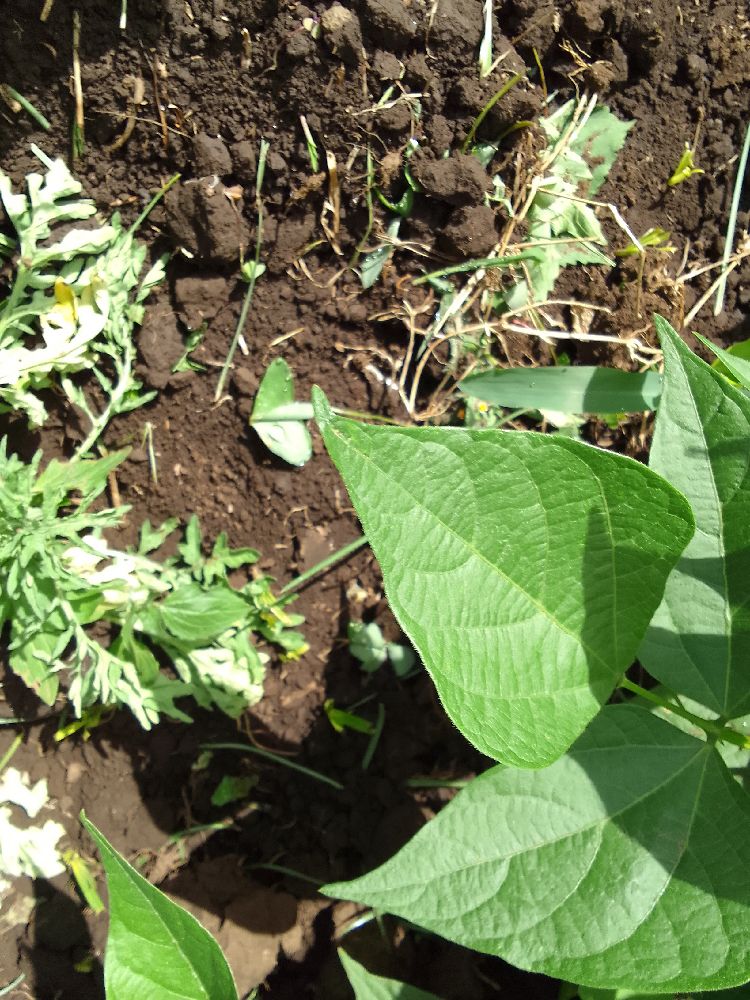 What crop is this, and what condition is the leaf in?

common bean, healthy
